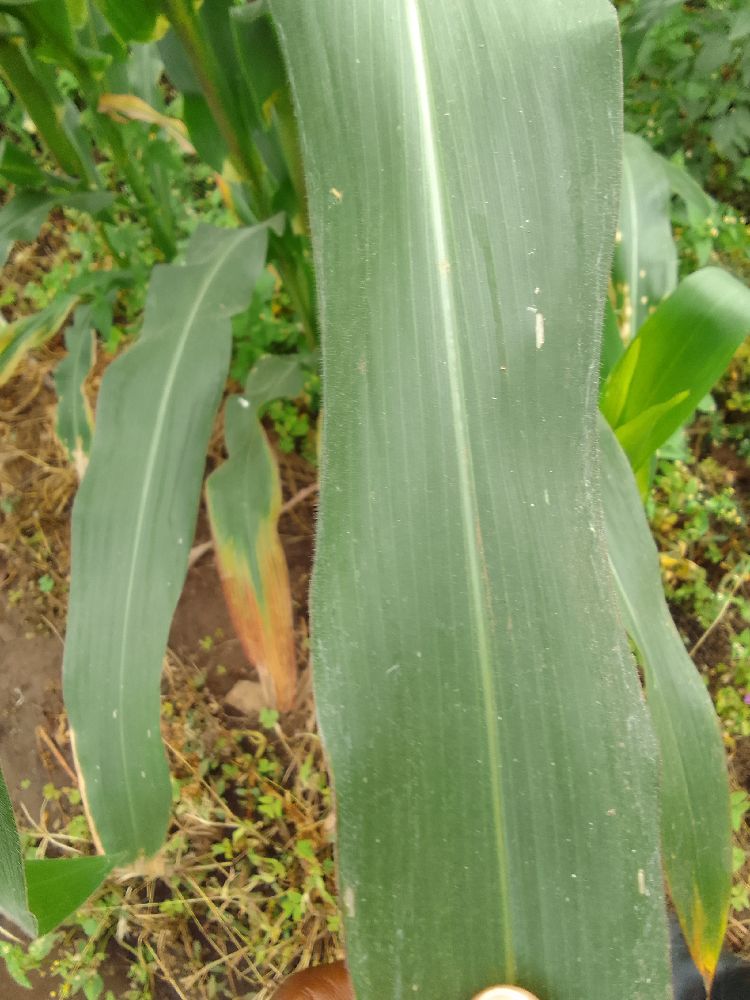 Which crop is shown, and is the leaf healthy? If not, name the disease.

maize, healthy
